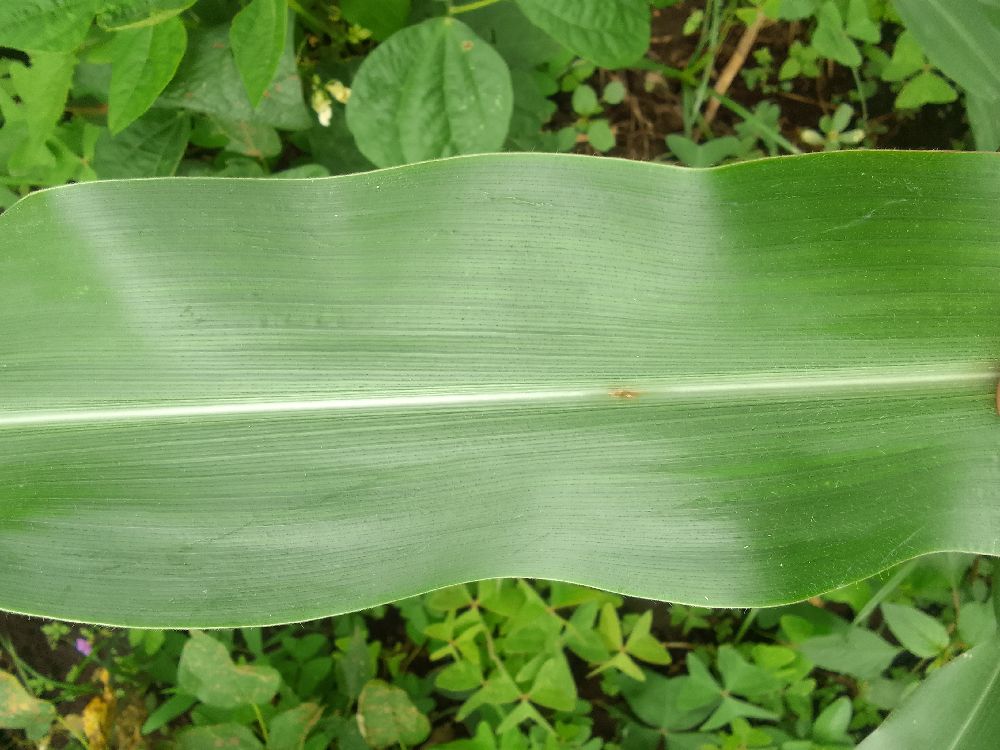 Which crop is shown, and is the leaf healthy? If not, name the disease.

maize, healthy
